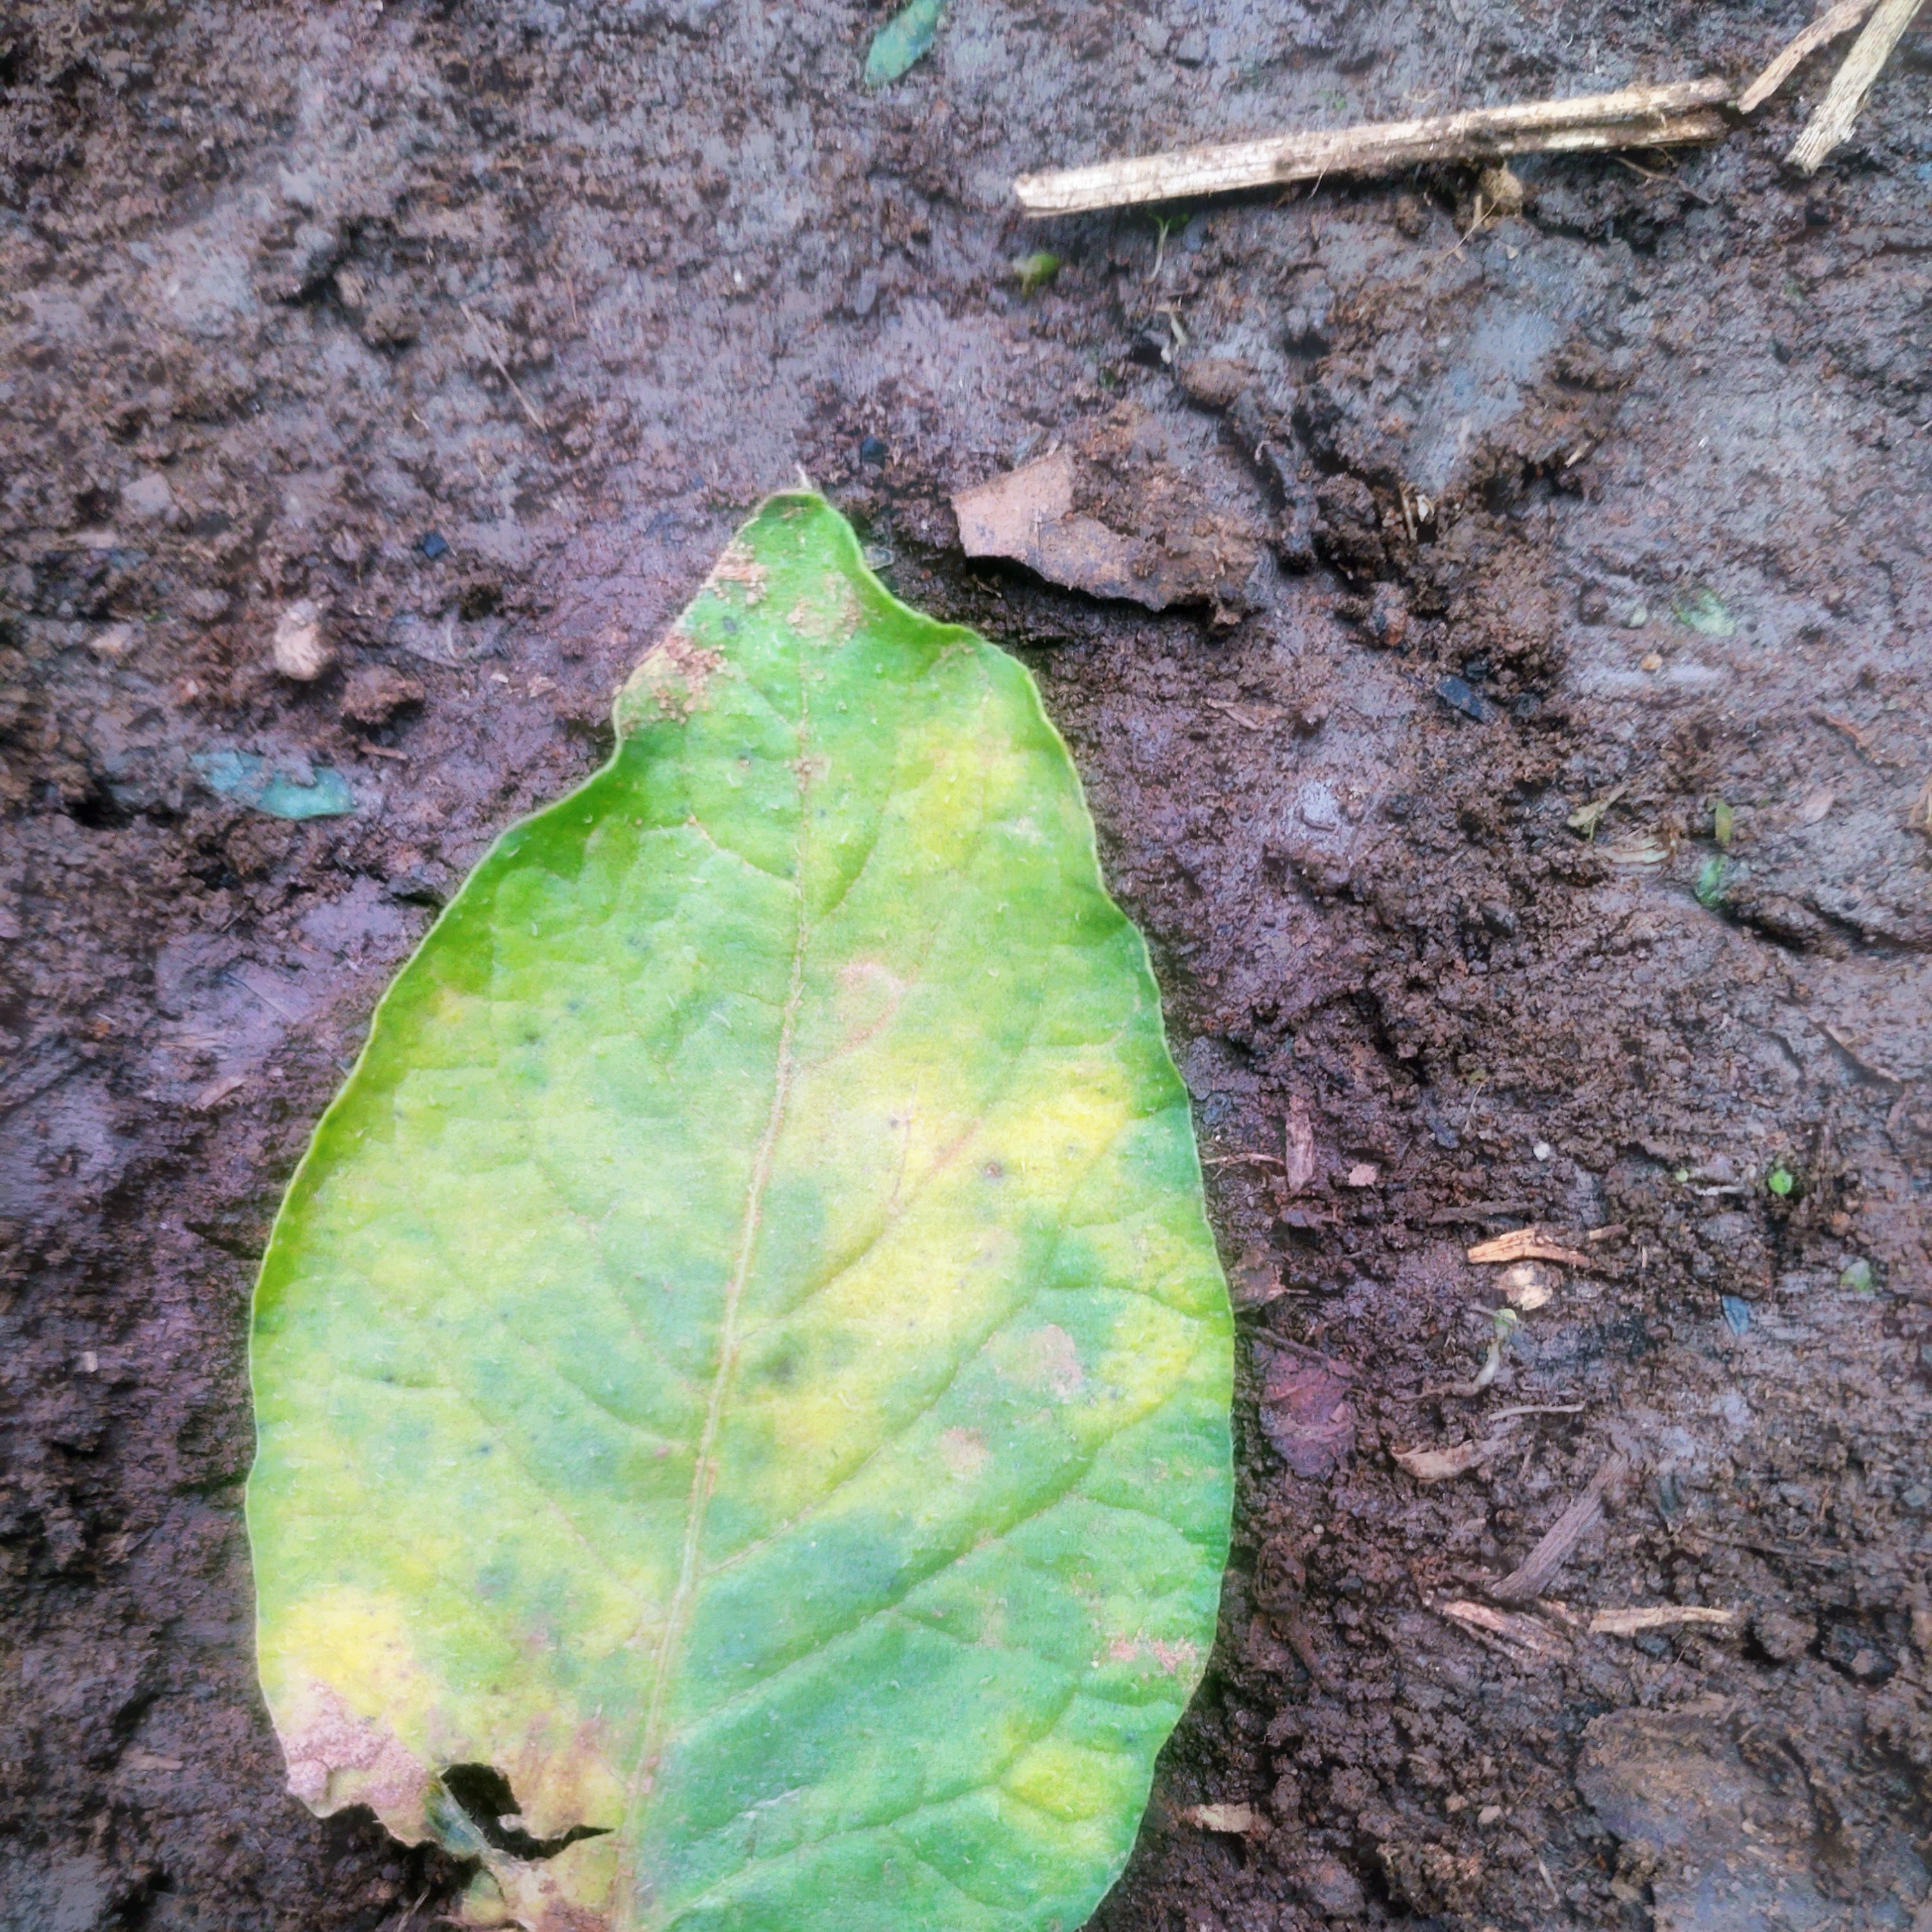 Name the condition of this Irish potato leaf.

late blight
